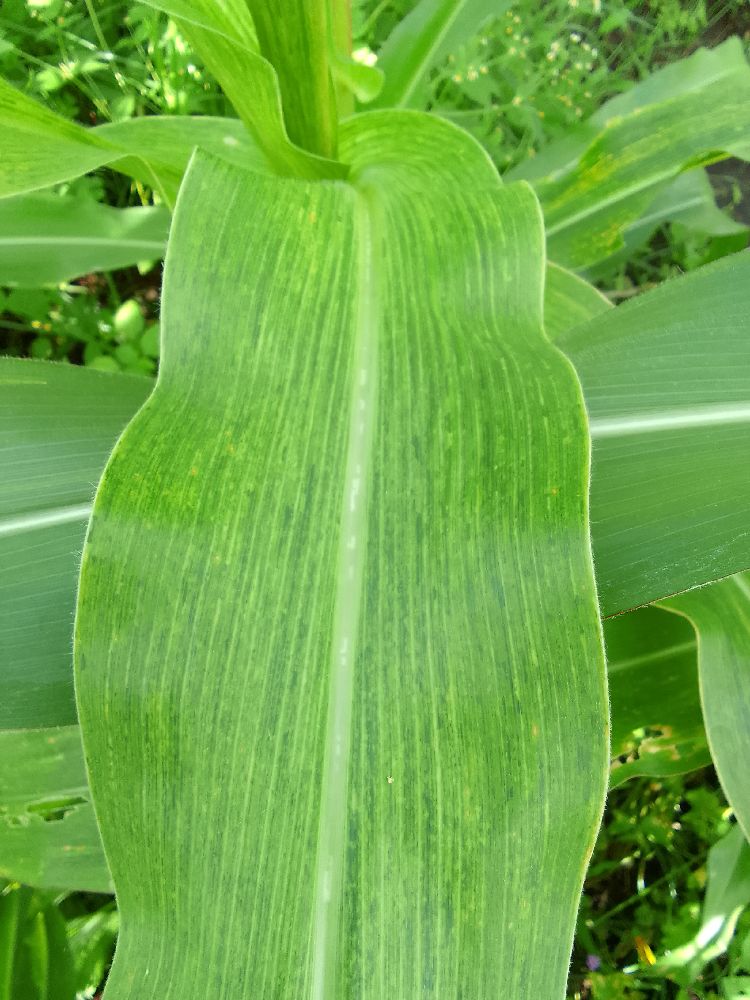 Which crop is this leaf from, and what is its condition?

maize, maize lethal necrosis
